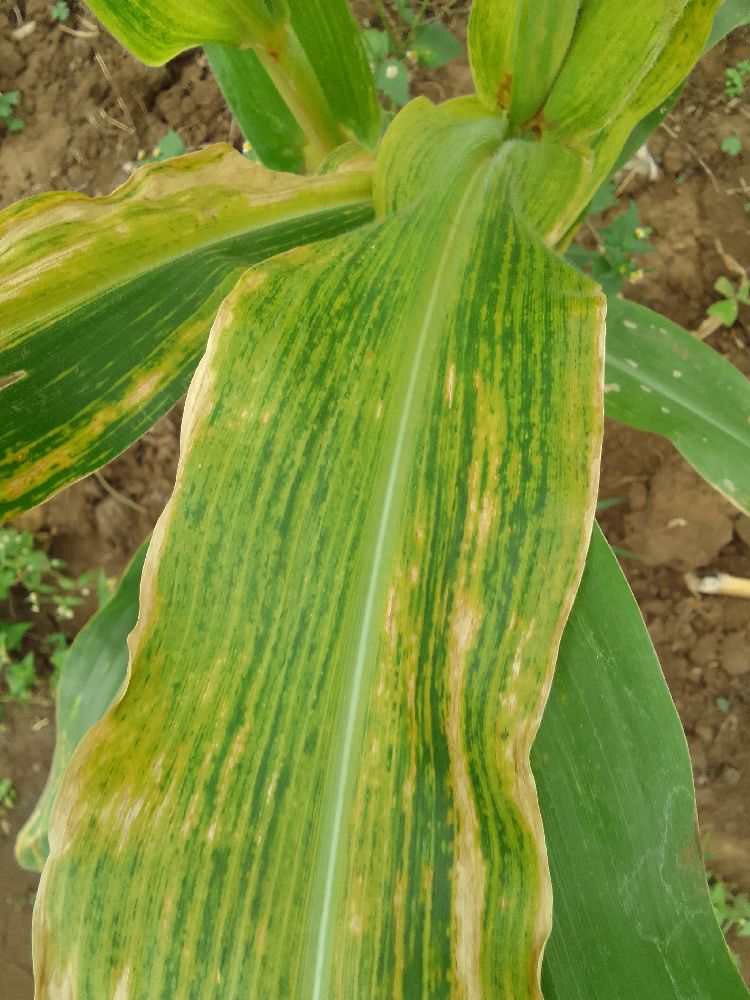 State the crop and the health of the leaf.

maize, maize lethal necrosis
